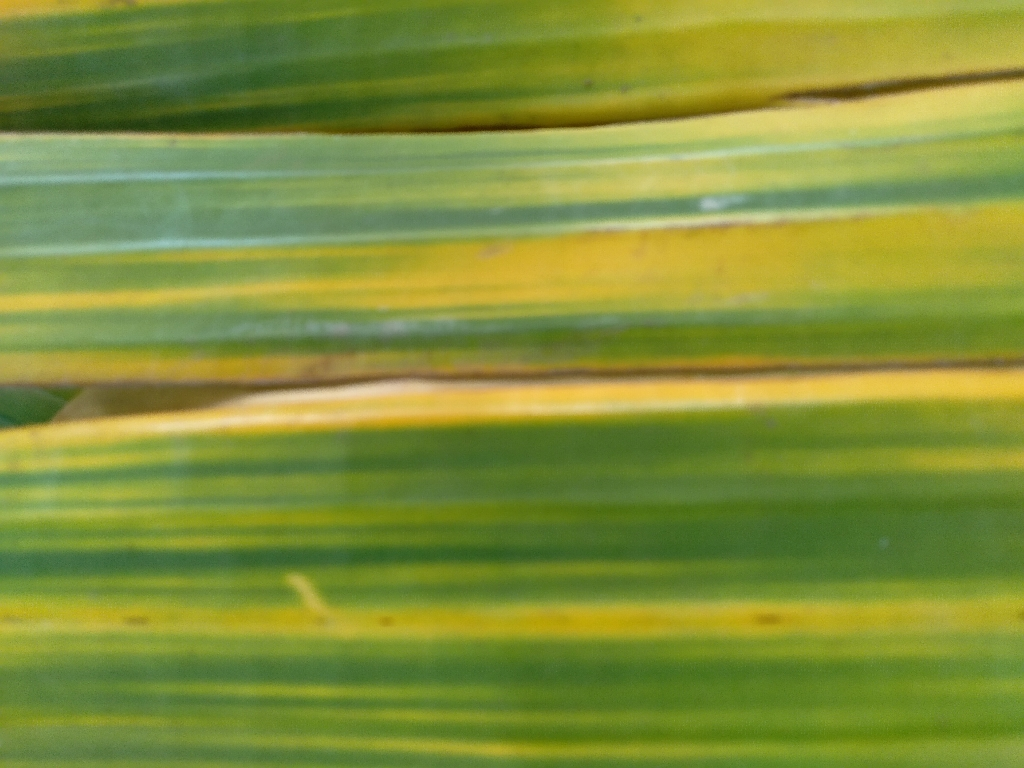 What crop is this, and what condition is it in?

banana, fusarium wilt race 1
